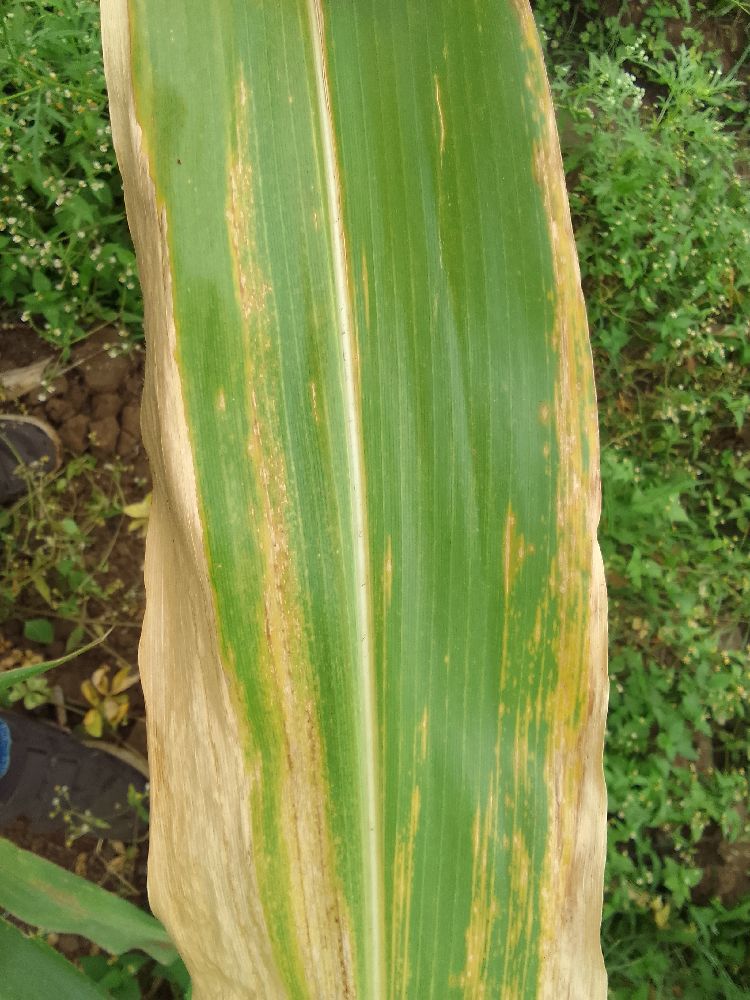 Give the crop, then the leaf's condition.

maize, maize lethal necrosis
